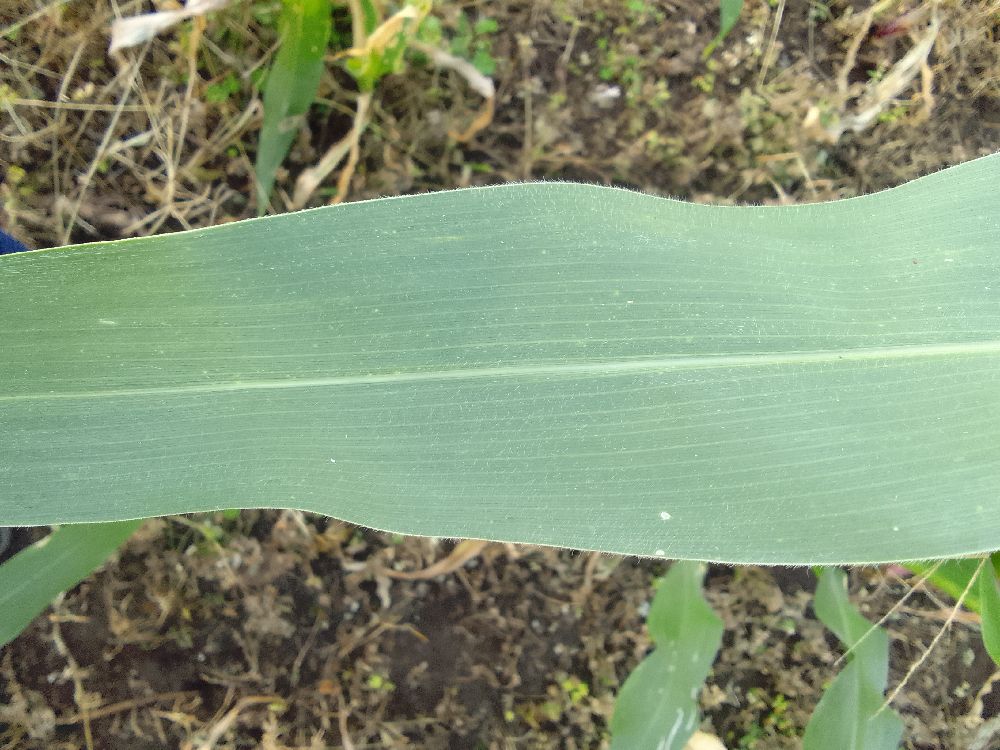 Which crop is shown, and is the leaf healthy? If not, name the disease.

maize, healthy
